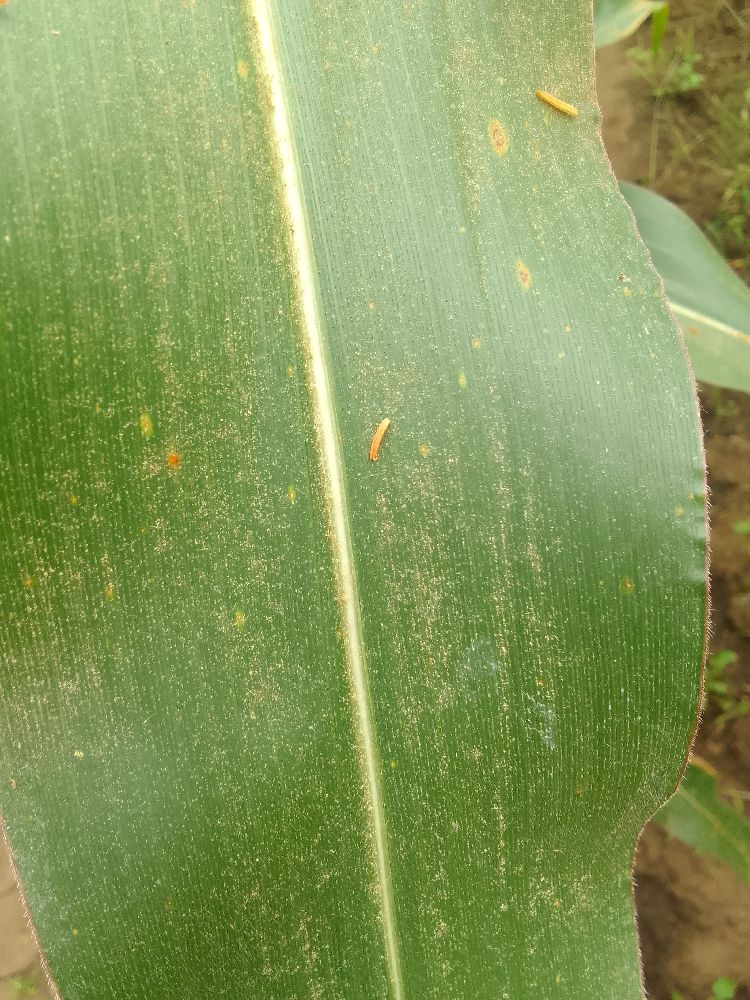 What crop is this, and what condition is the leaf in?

maize, healthy
